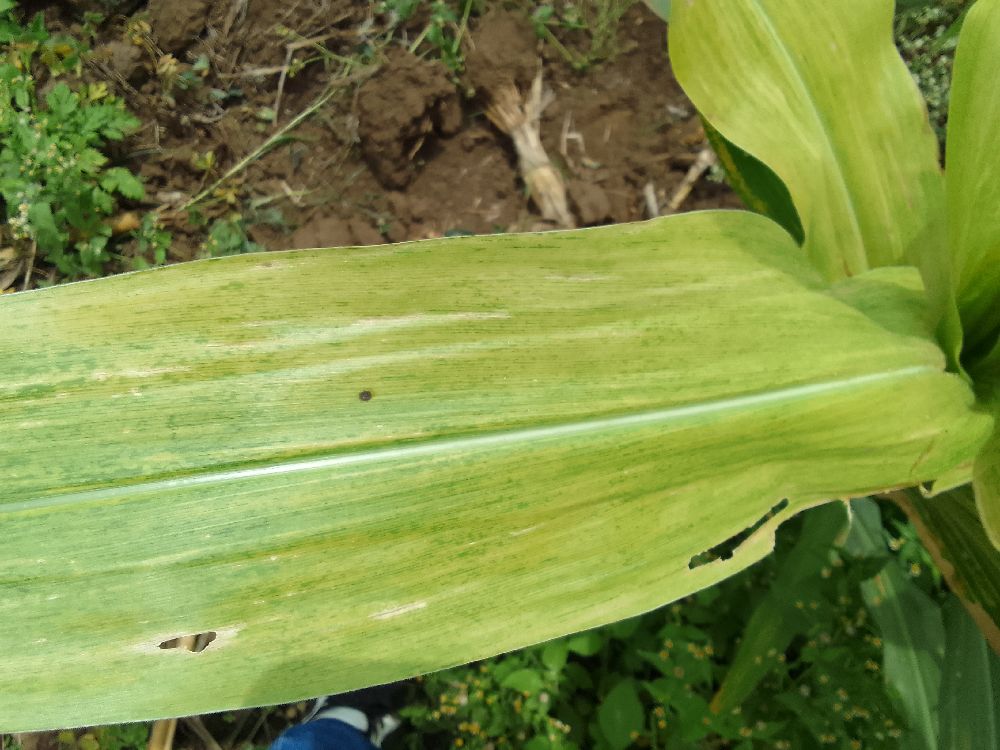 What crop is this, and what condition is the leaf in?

maize, maize lethal necrosis
